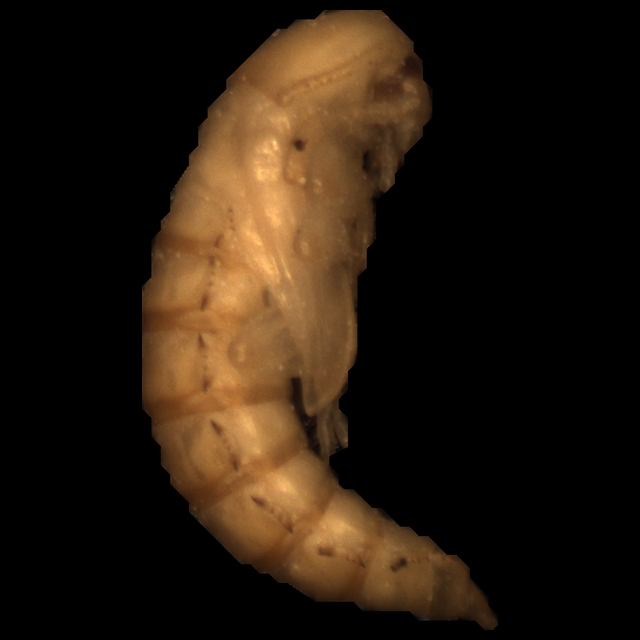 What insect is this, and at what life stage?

mealworm pupa
